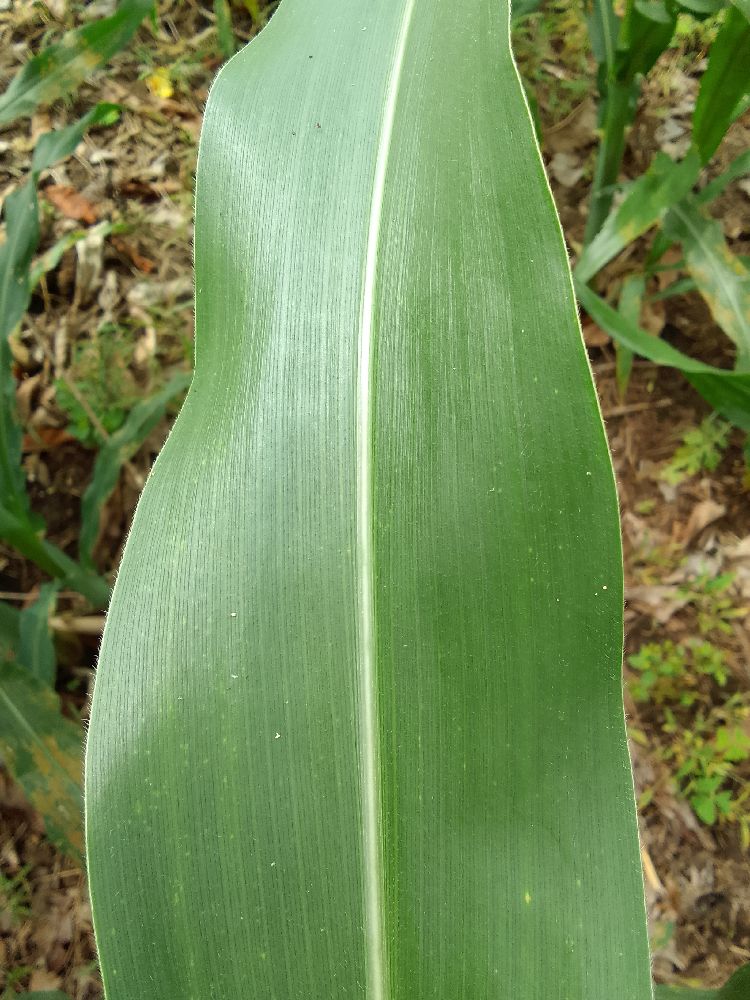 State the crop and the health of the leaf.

maize, healthy
